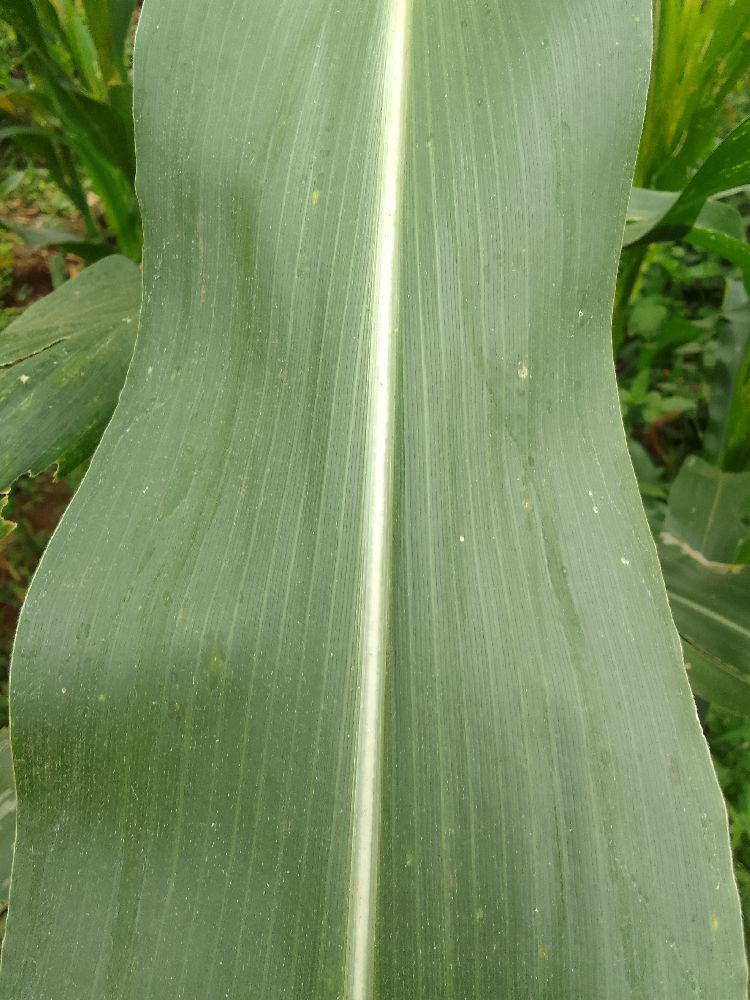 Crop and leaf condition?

maize, healthy
